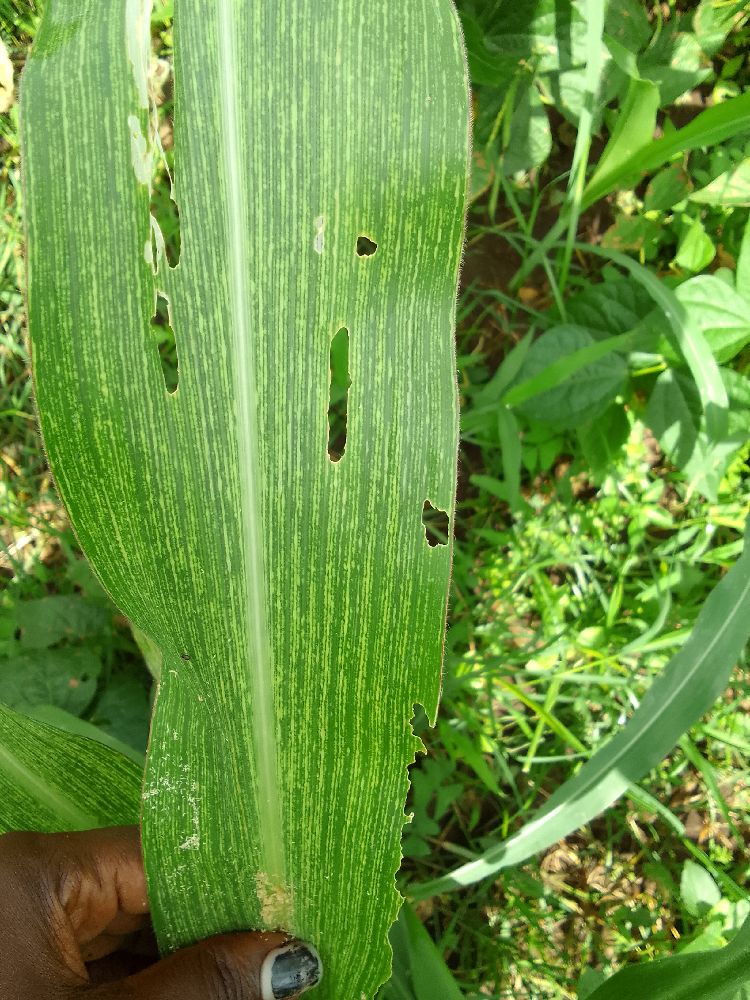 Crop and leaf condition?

maize, maize streak virus
